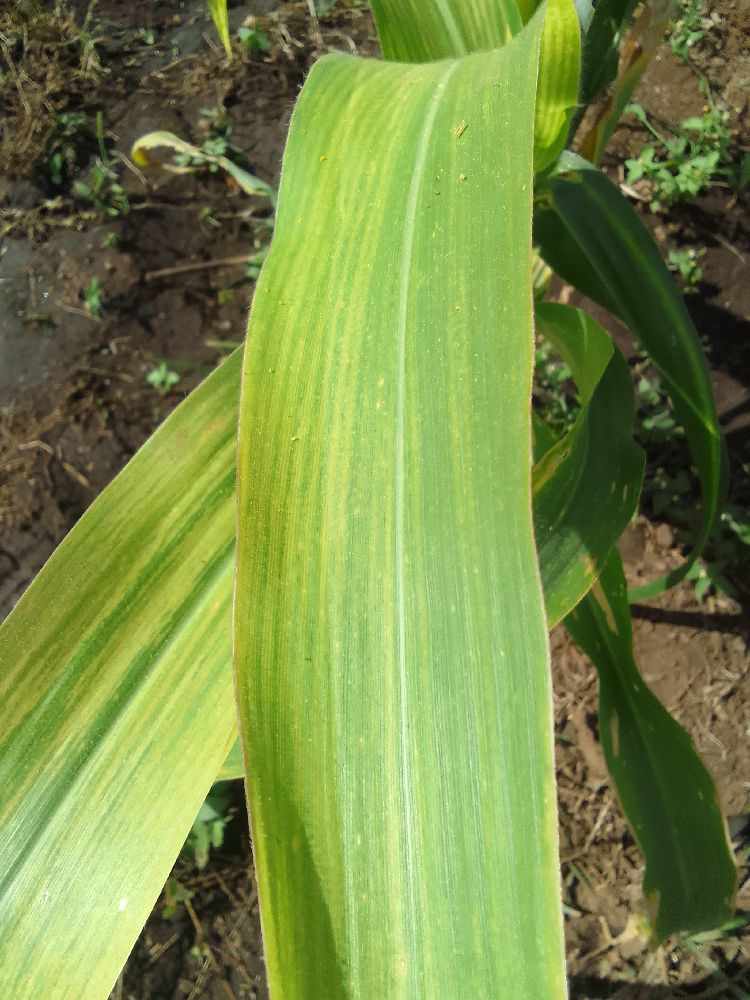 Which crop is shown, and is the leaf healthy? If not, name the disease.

maize, maize lethal necrosis
